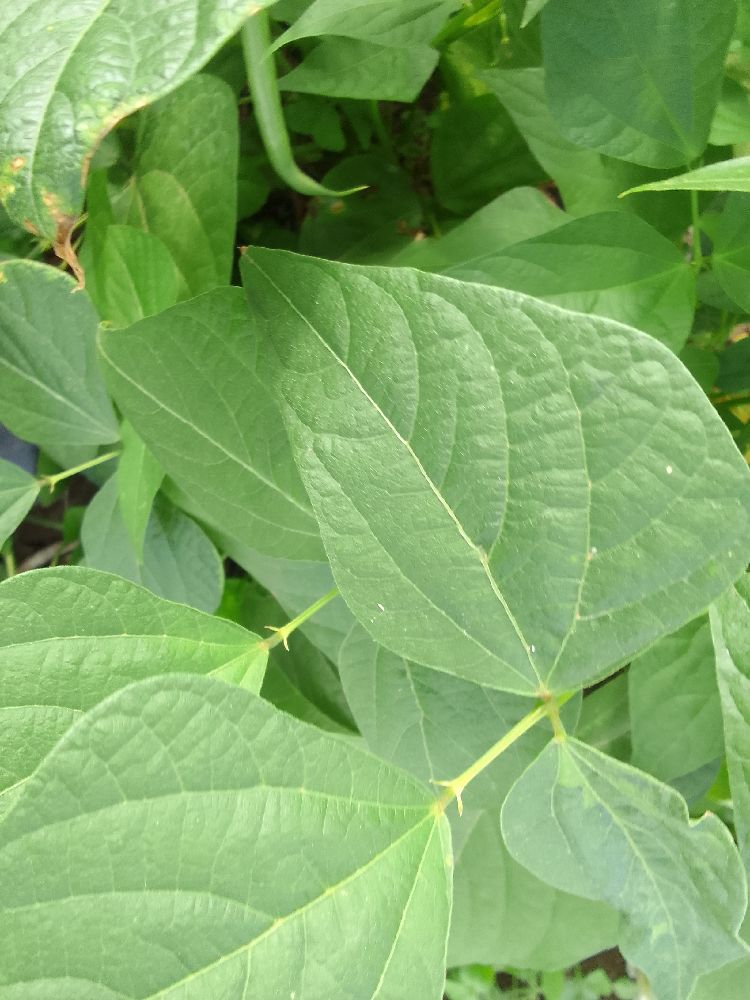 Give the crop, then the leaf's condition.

common bean, healthy
